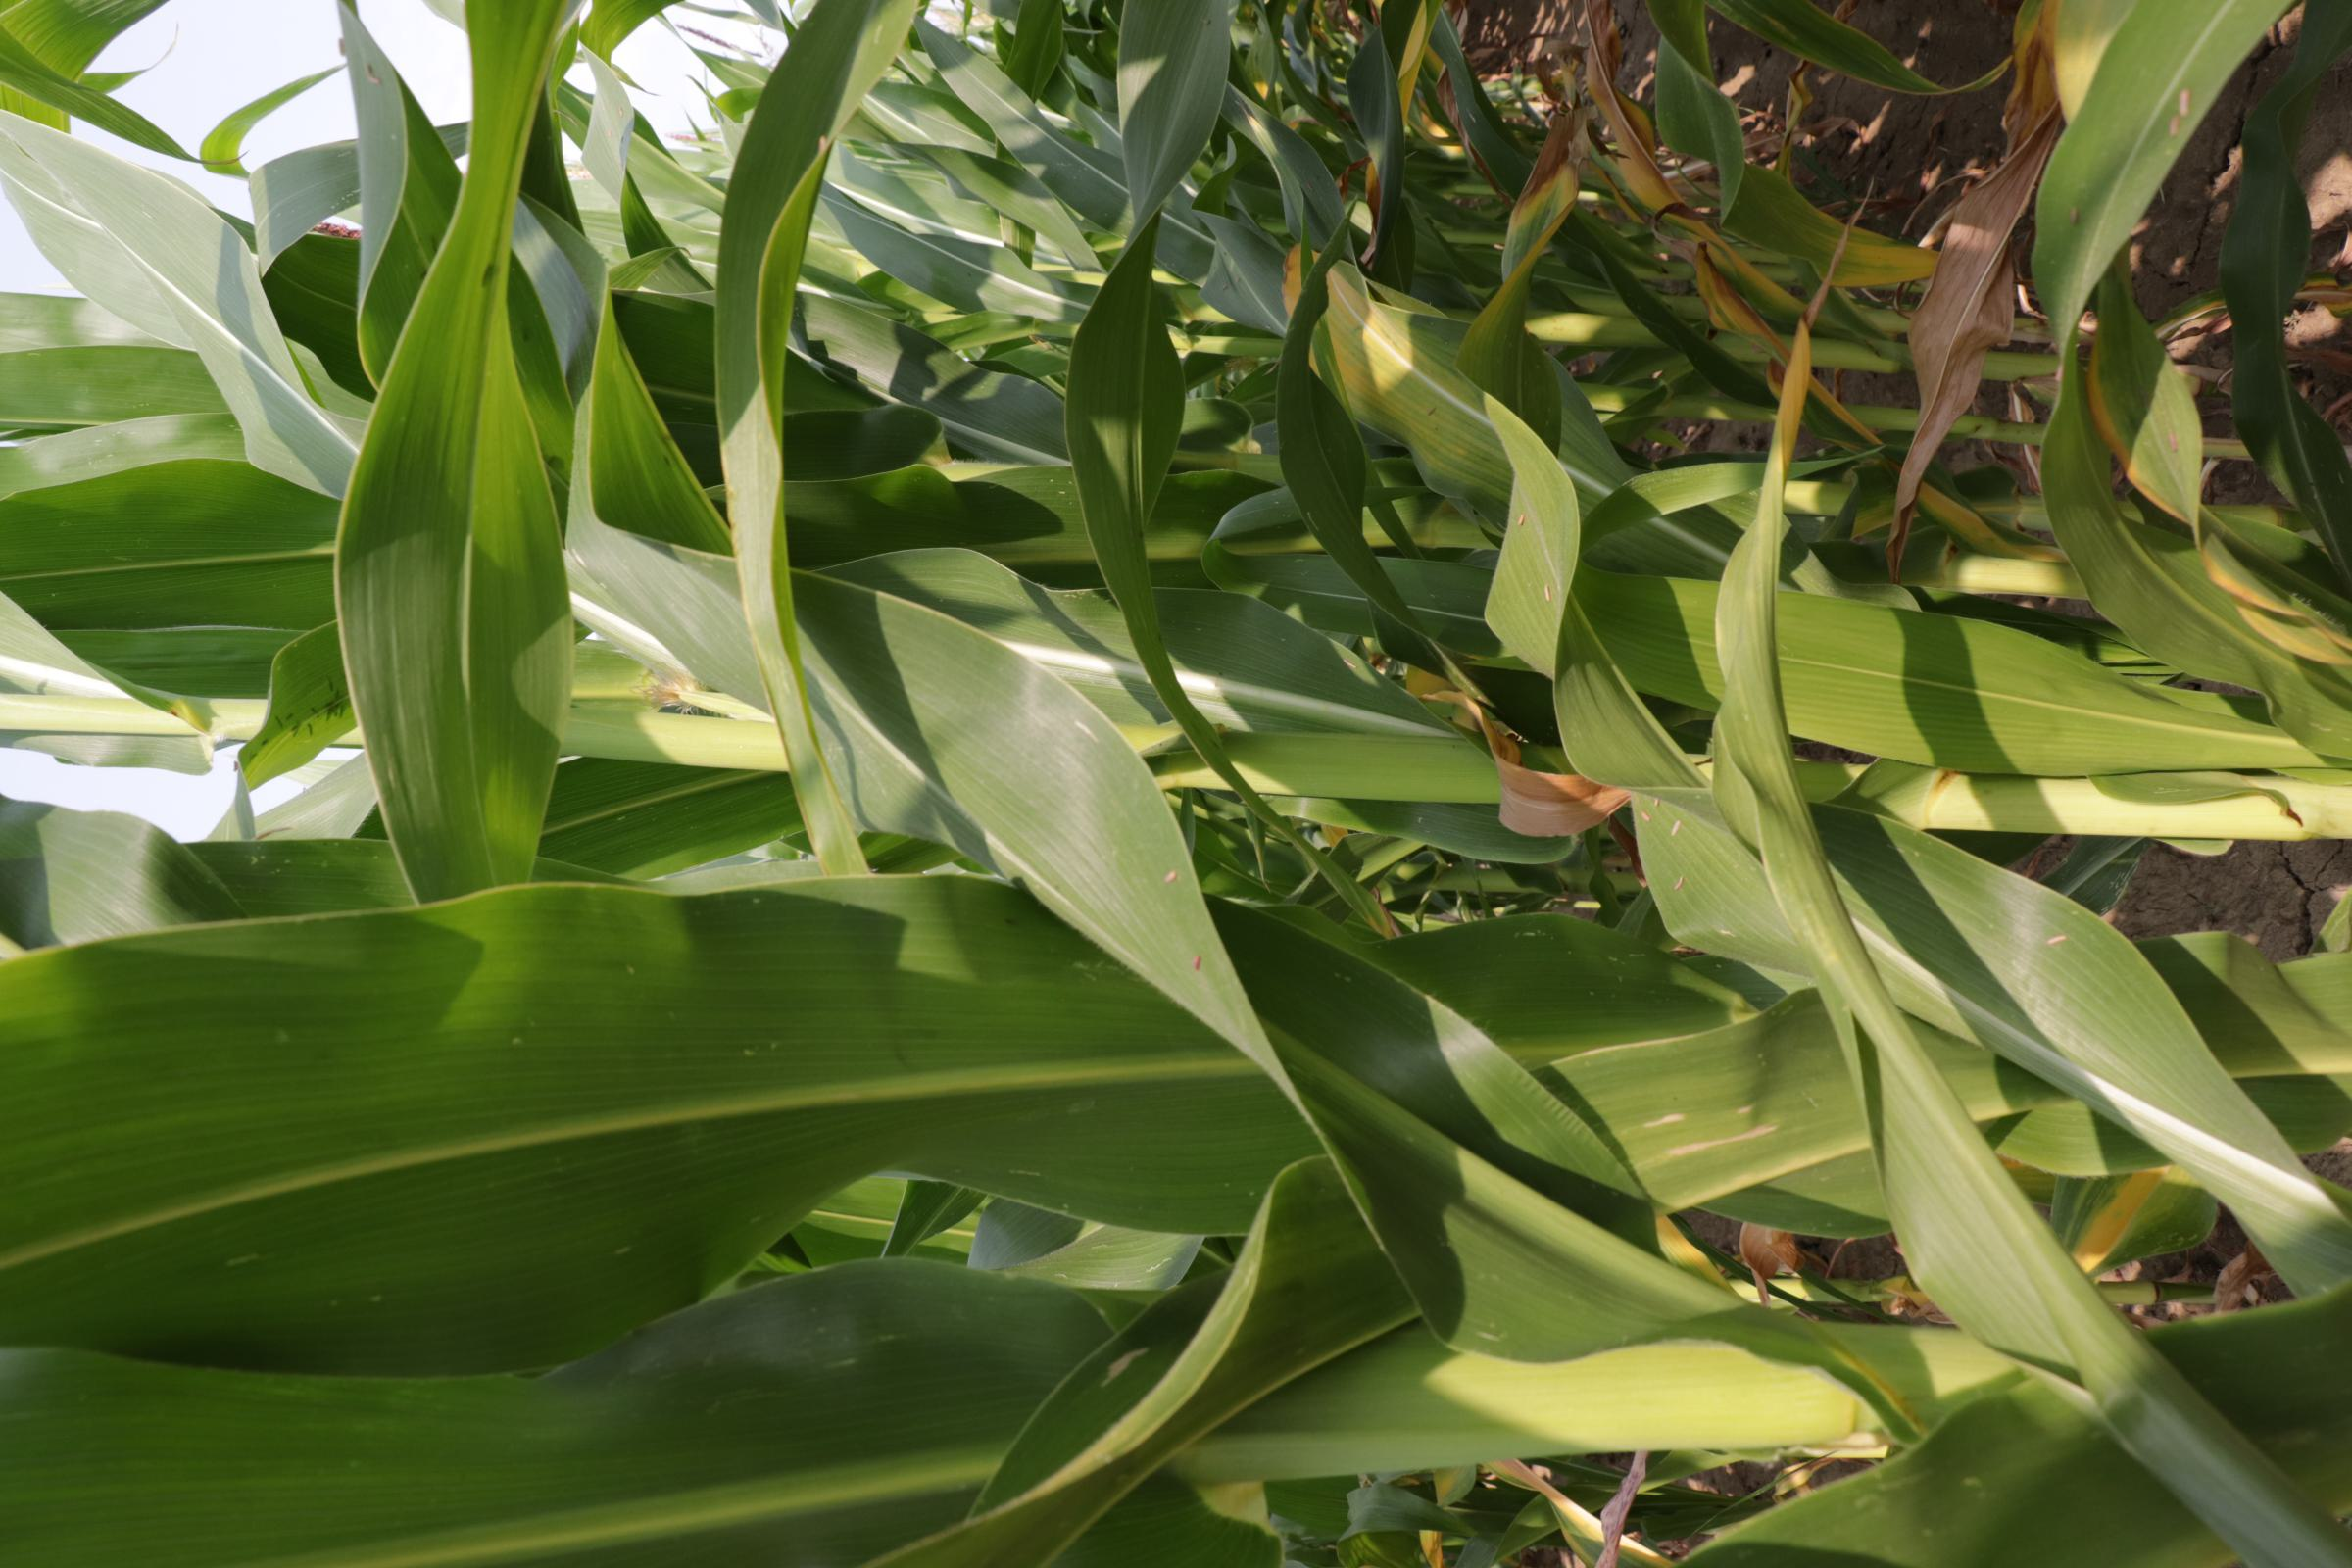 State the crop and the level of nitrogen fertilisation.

maize, full nitrogen fertilisation
